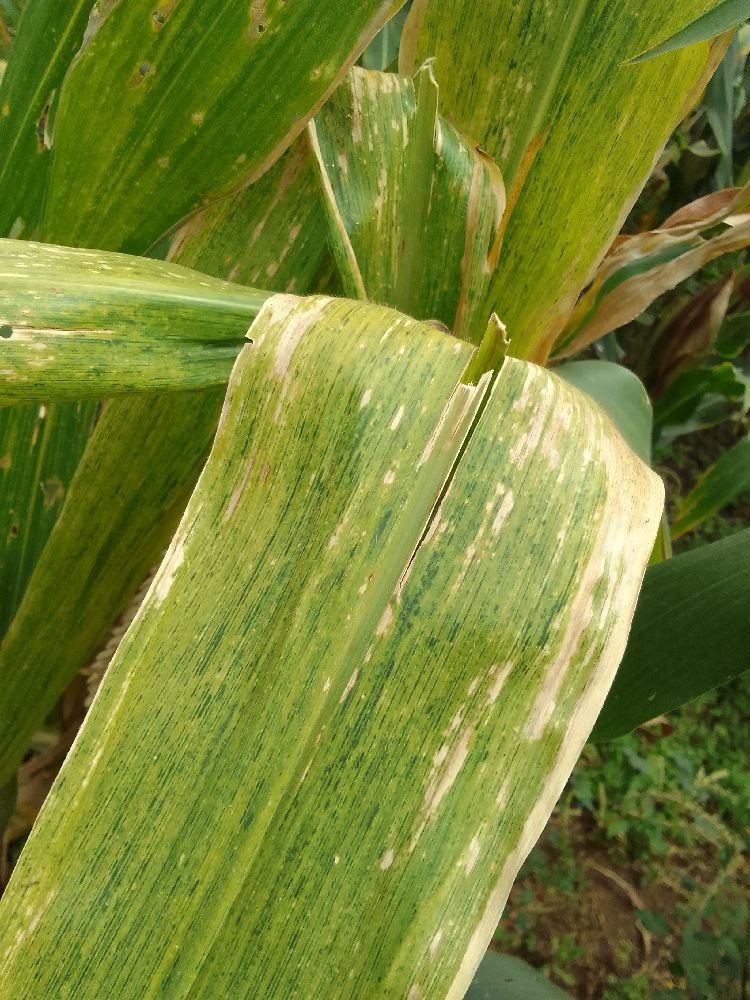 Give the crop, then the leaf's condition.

maize, maize lethal necrosis
